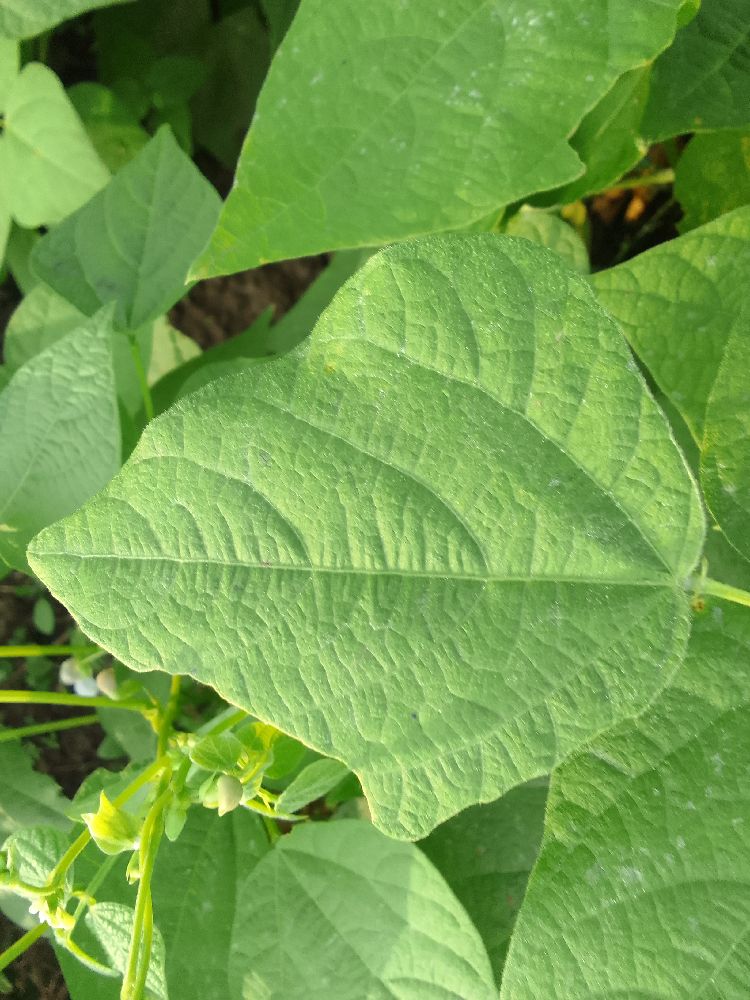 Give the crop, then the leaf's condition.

common bean, healthy
